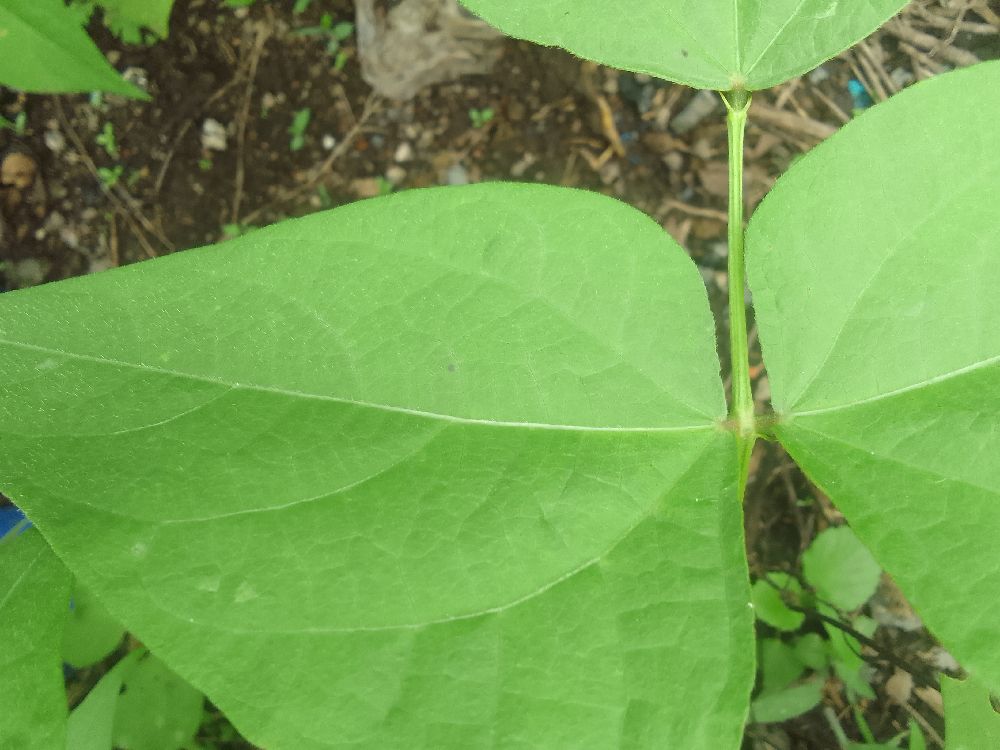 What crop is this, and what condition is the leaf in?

common bean, healthy
